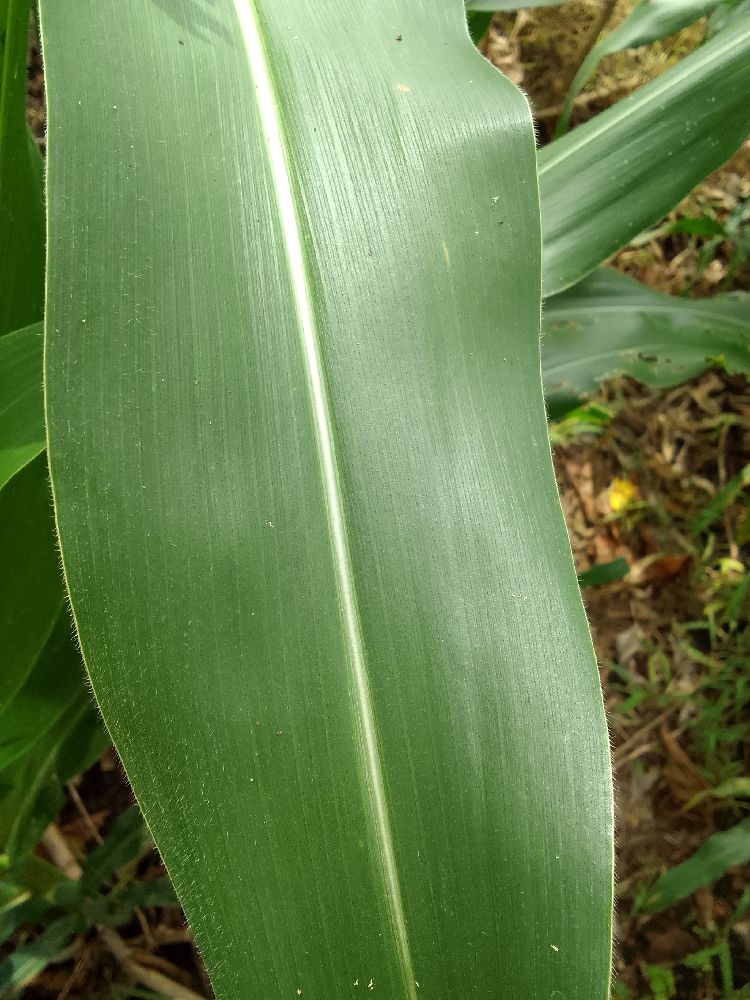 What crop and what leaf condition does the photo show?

maize, healthy
